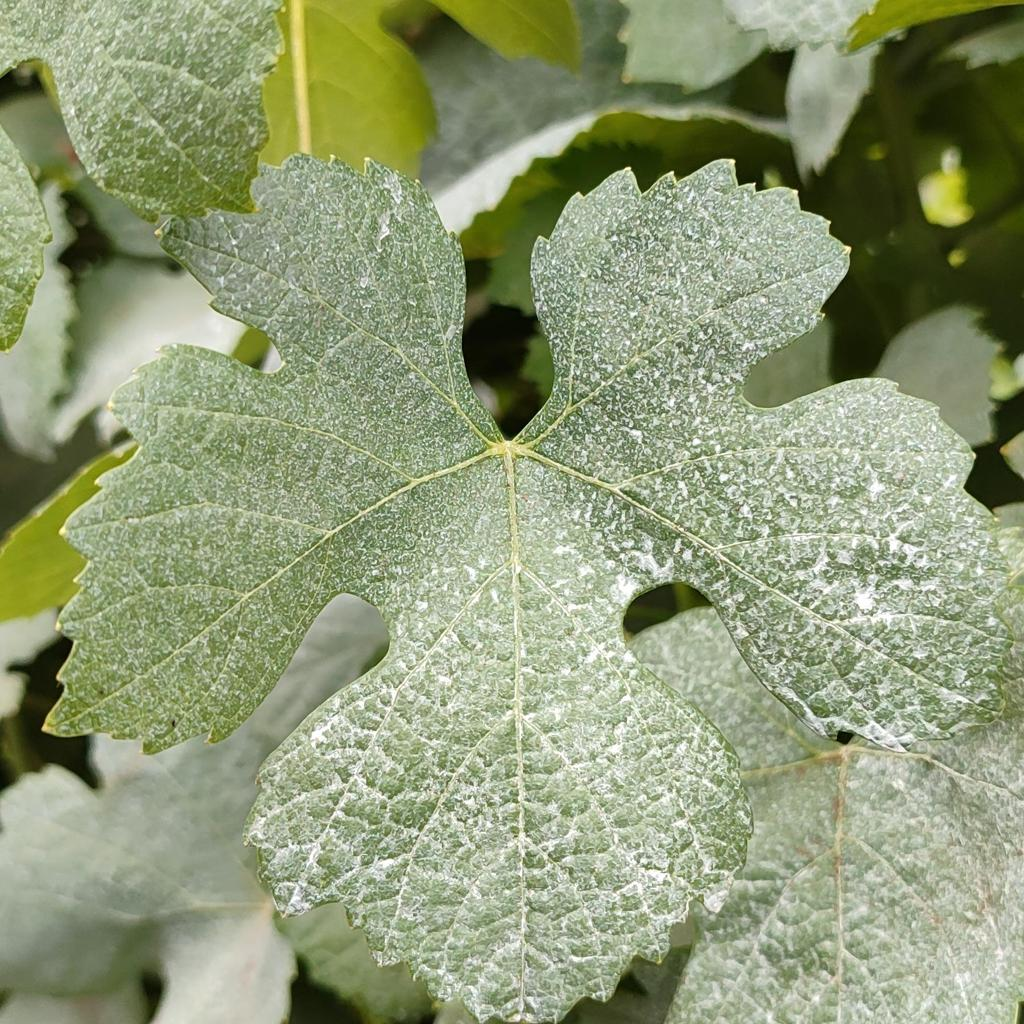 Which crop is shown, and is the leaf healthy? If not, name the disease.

grapevine, healthy
